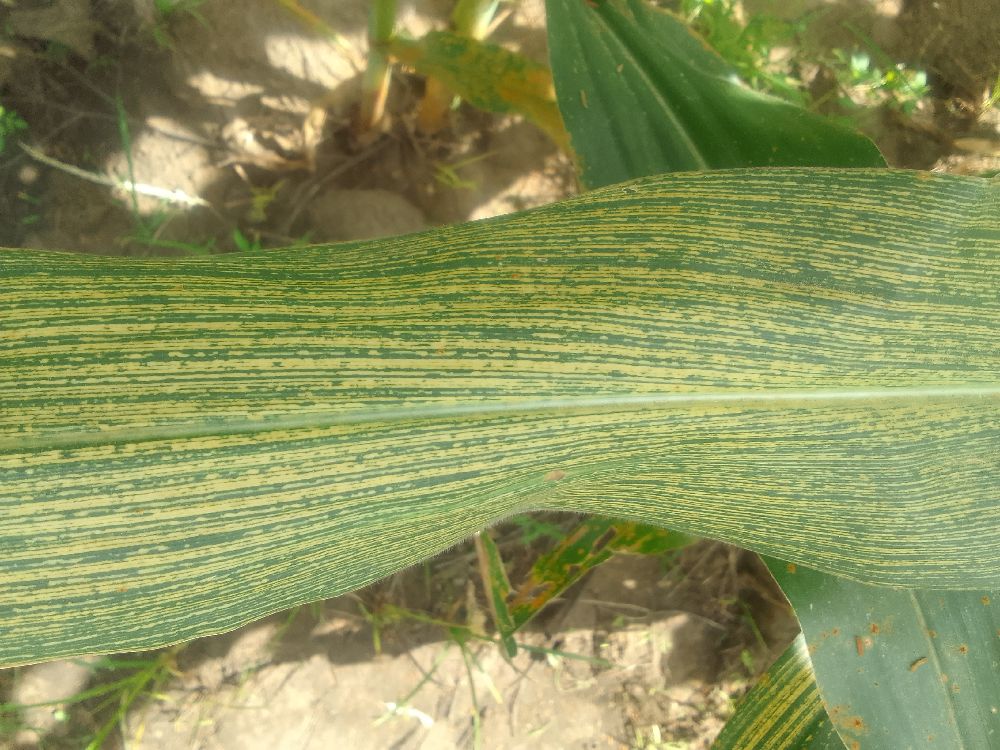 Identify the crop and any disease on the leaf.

maize, maize streak virus
